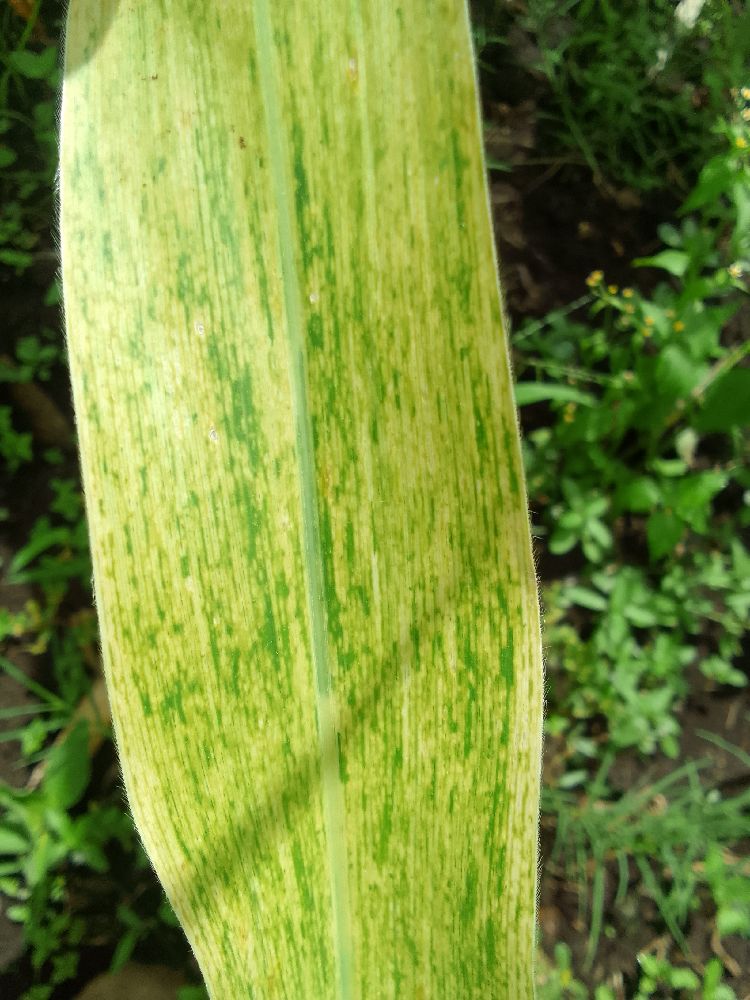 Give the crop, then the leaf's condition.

maize, maize lethal necrosis
